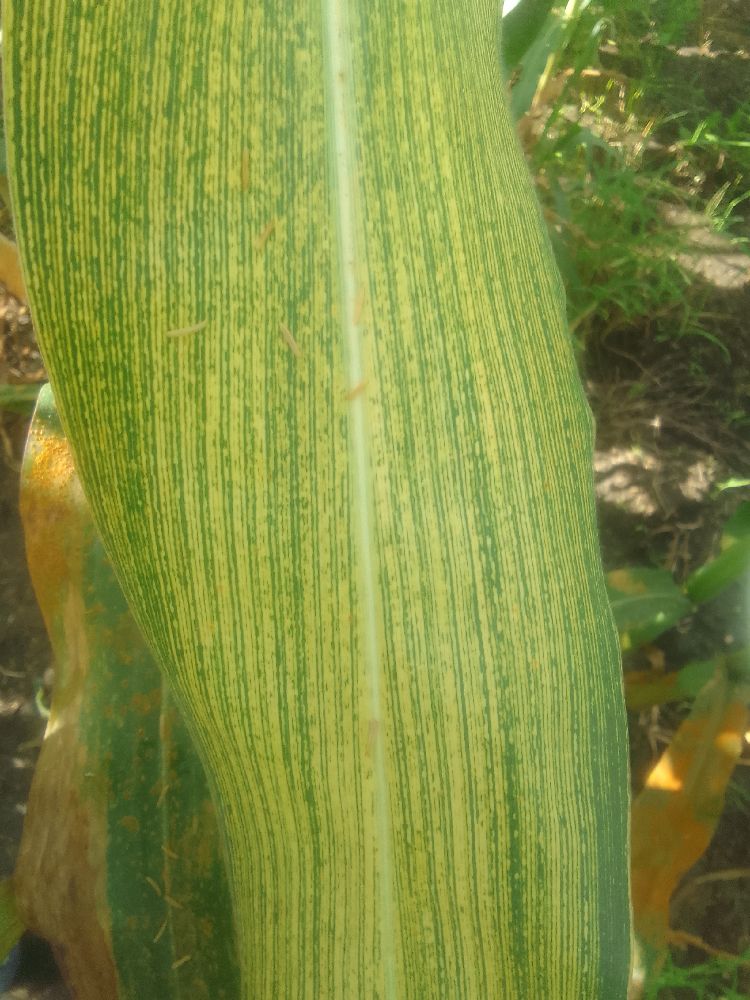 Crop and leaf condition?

maize, maize streak virus
